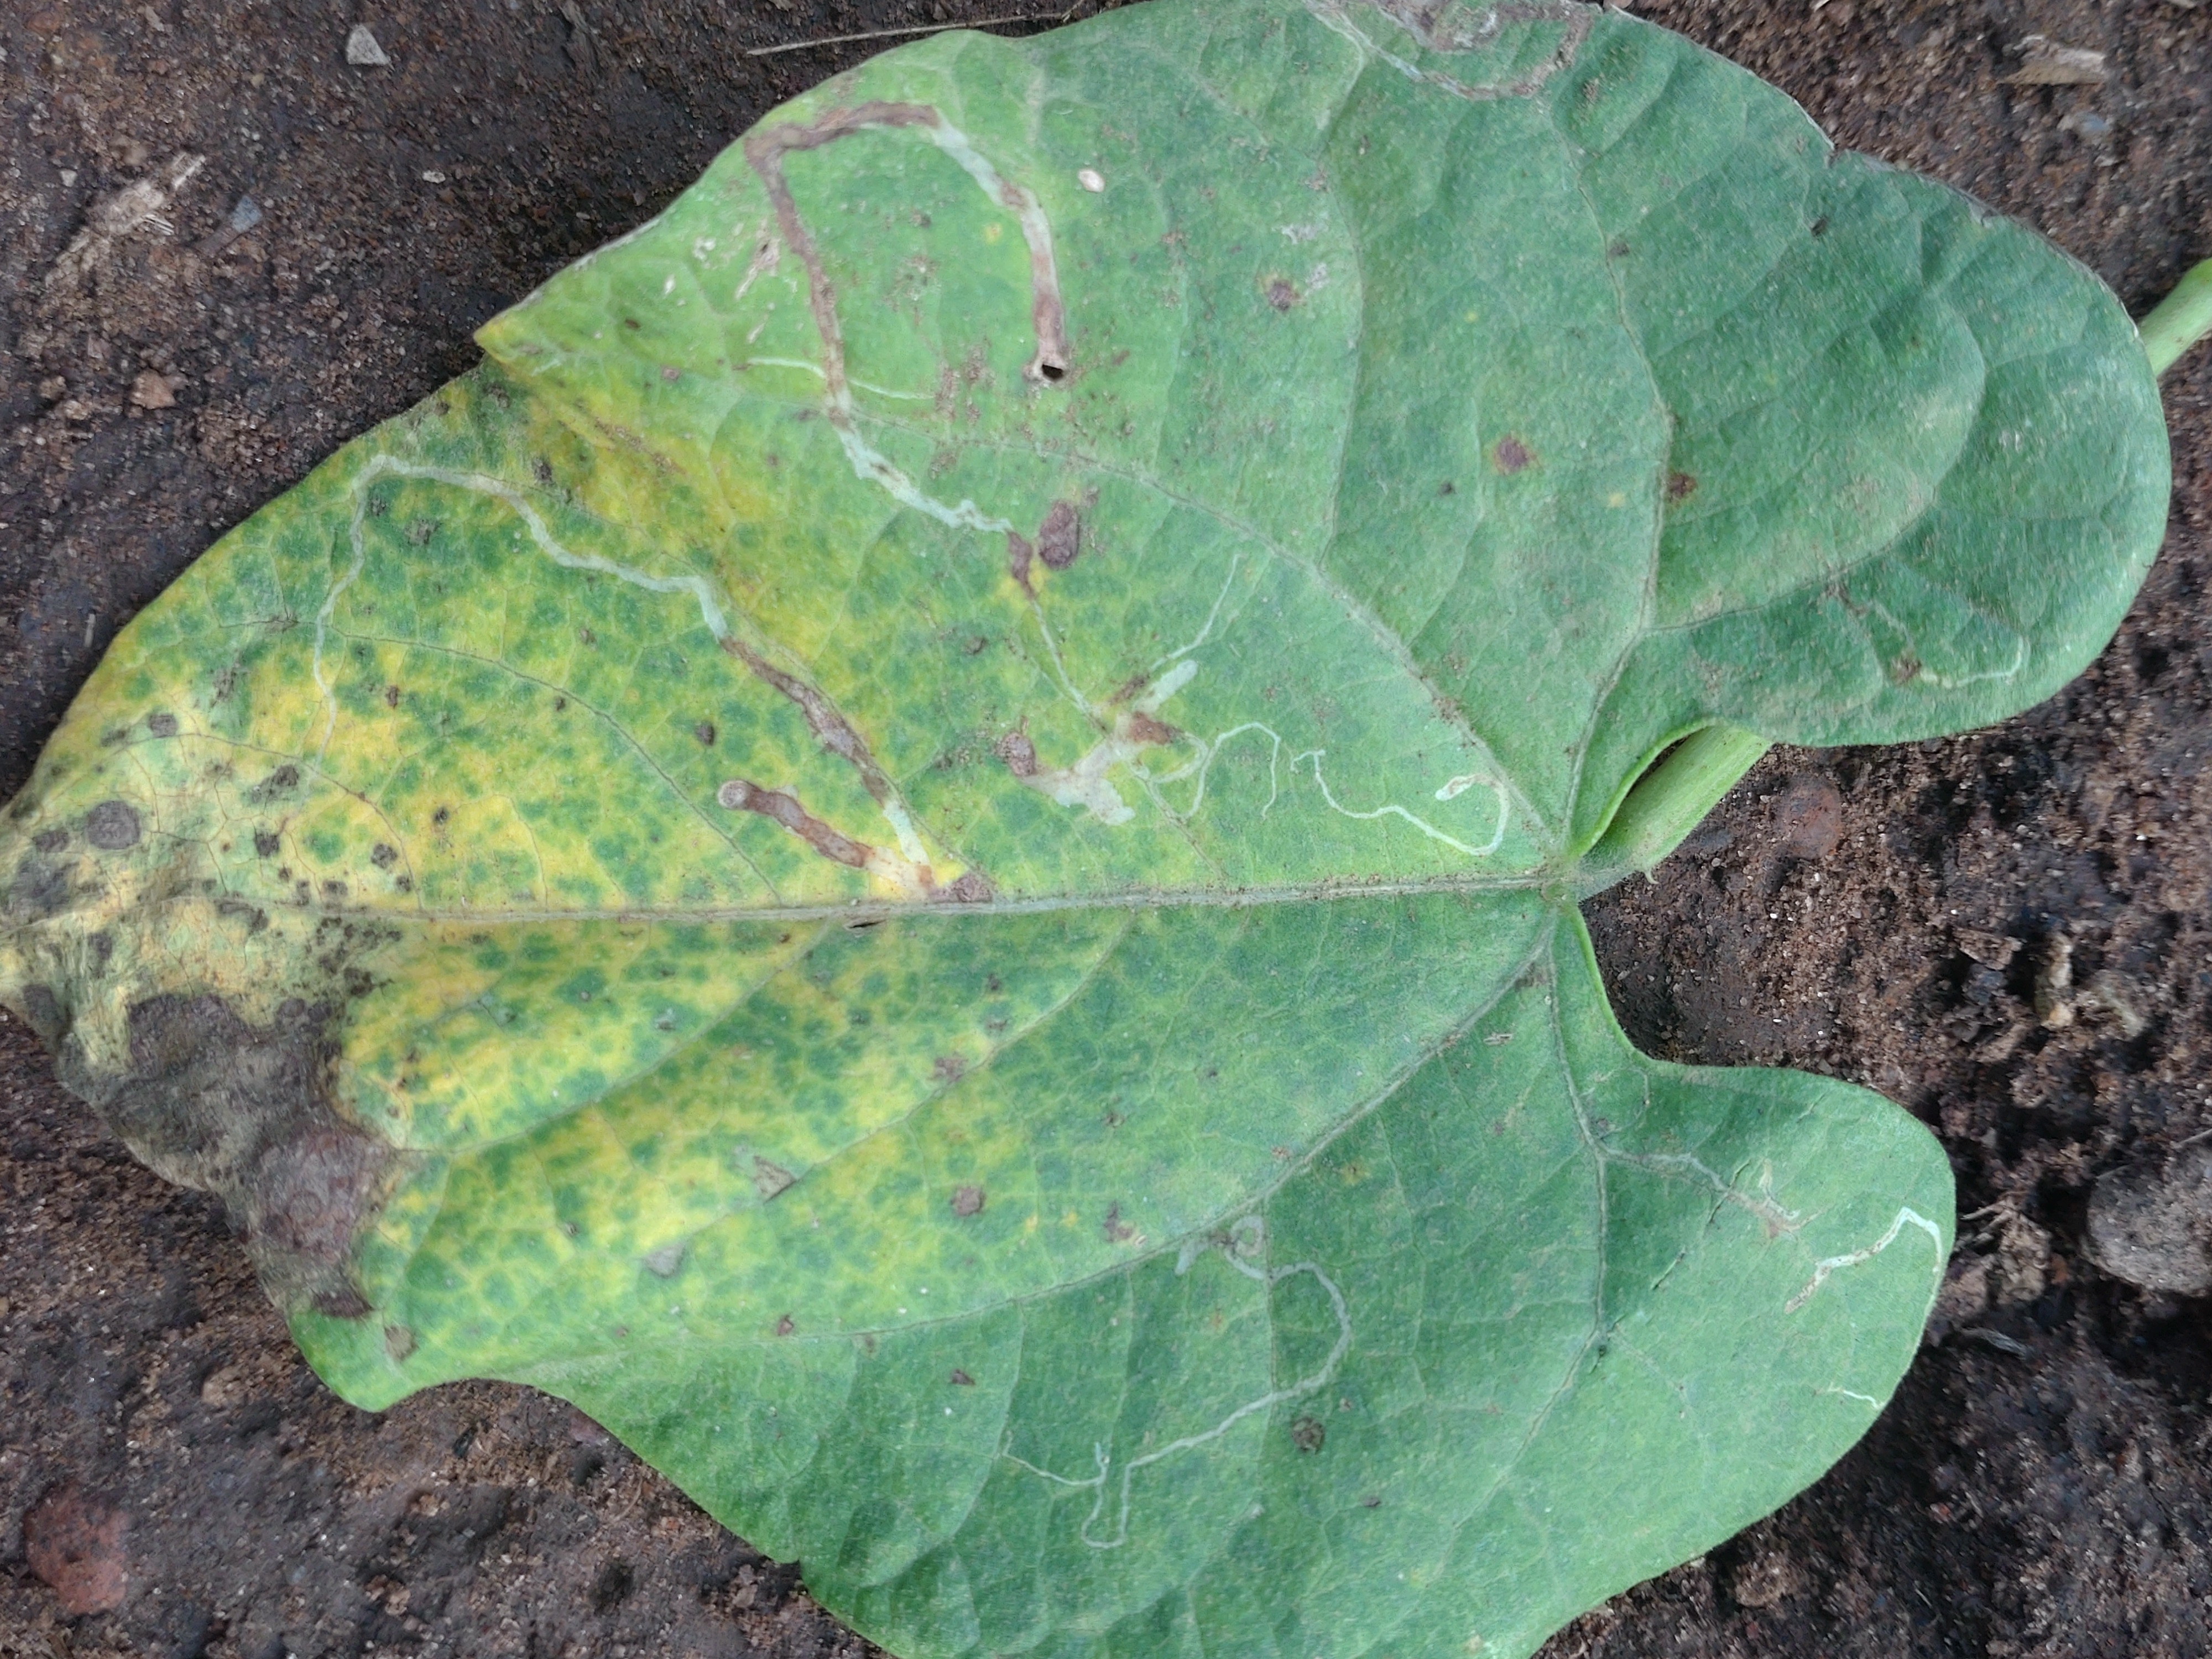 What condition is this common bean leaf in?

anthracnose
